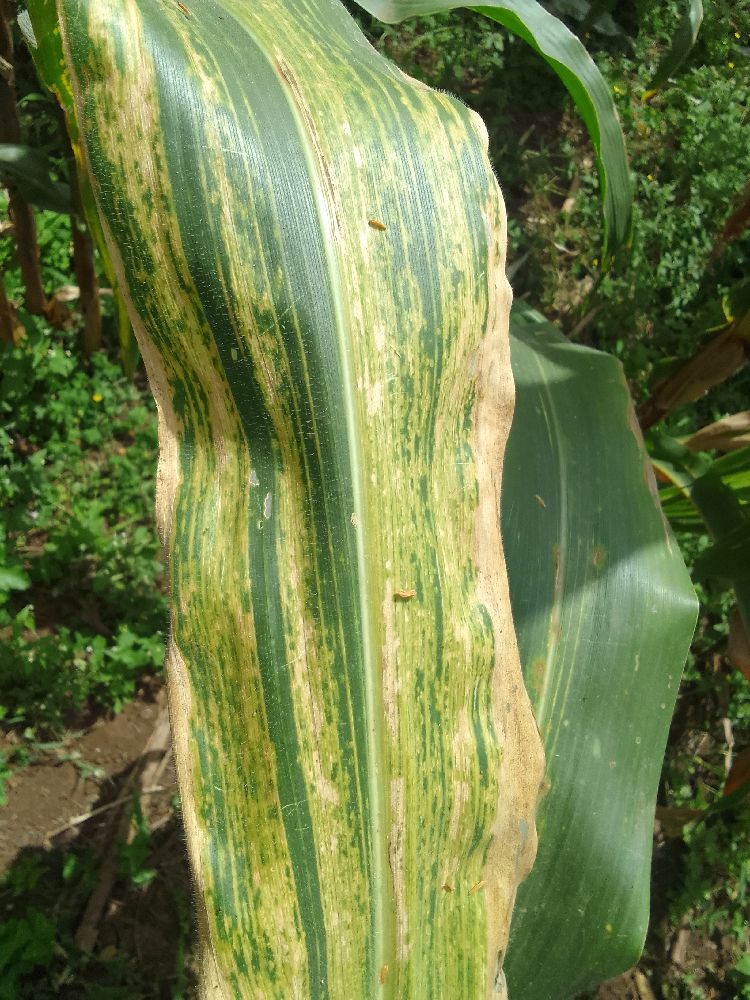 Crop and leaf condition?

maize, maize lethal necrosis
